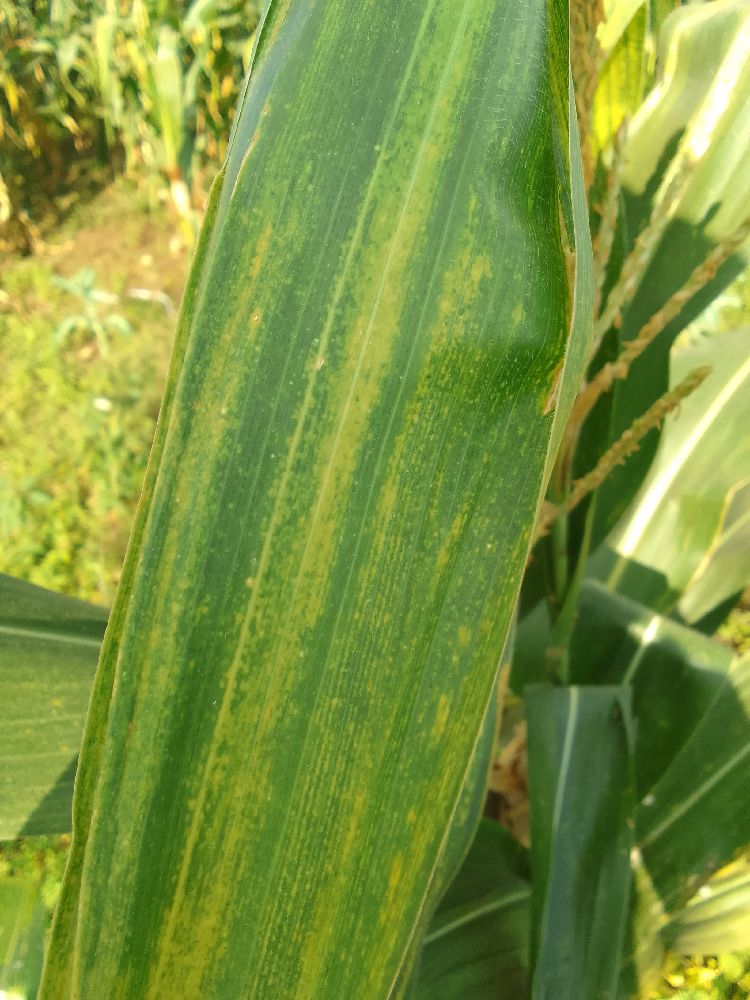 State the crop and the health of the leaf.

maize, maize lethal necrosis
